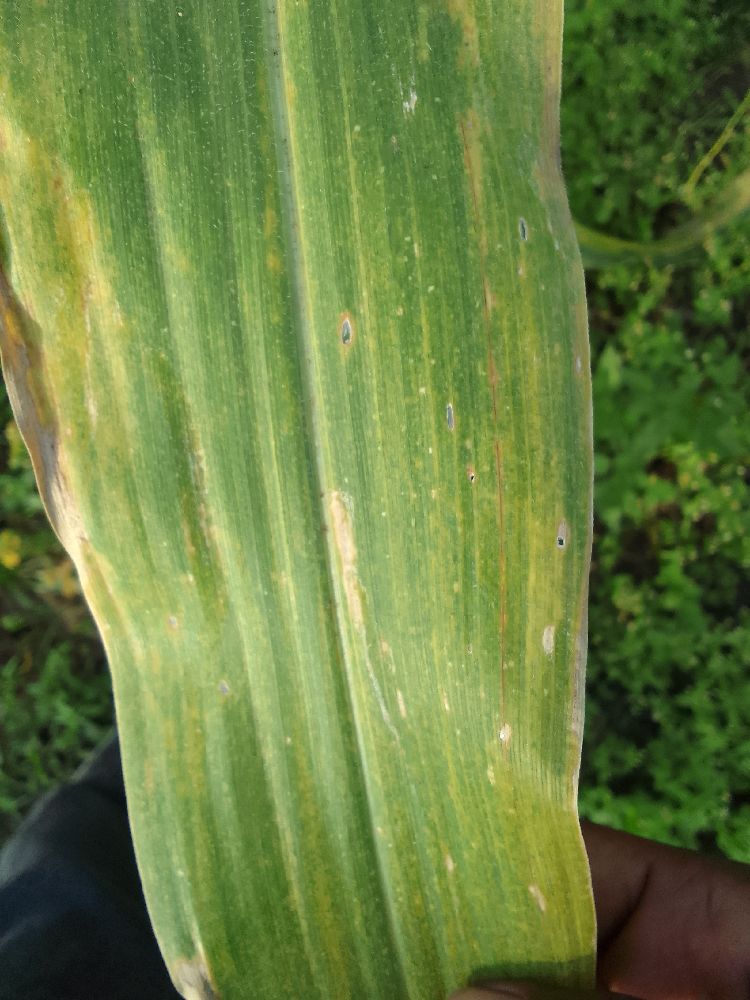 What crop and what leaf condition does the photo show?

maize, maize lethal necrosis
